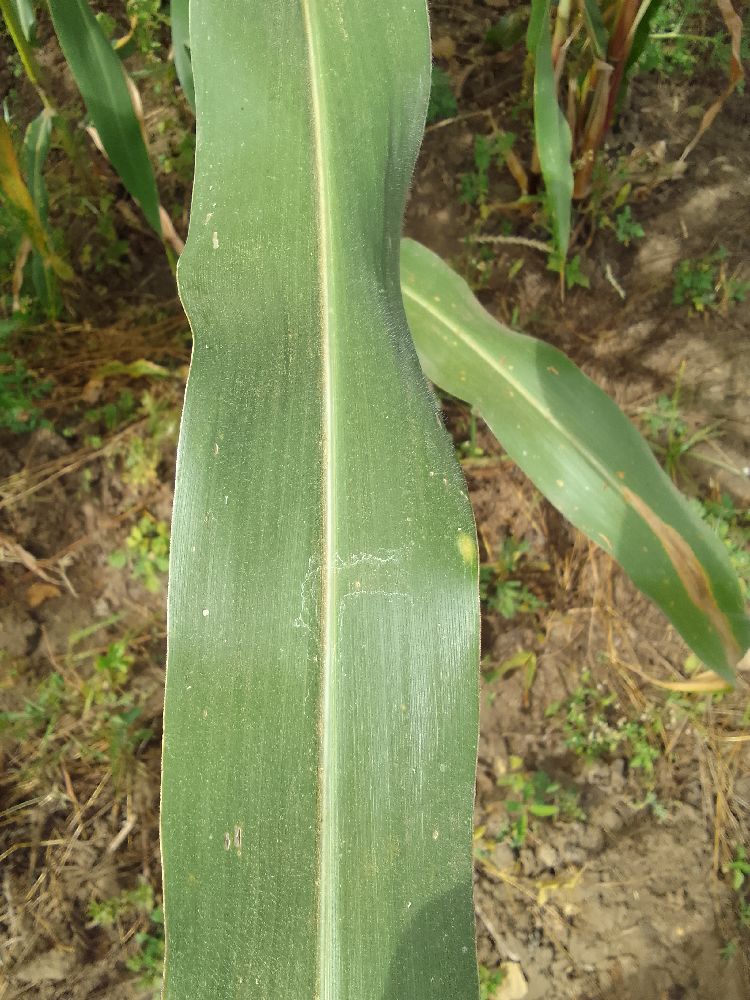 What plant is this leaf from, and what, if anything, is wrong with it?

maize, healthy
